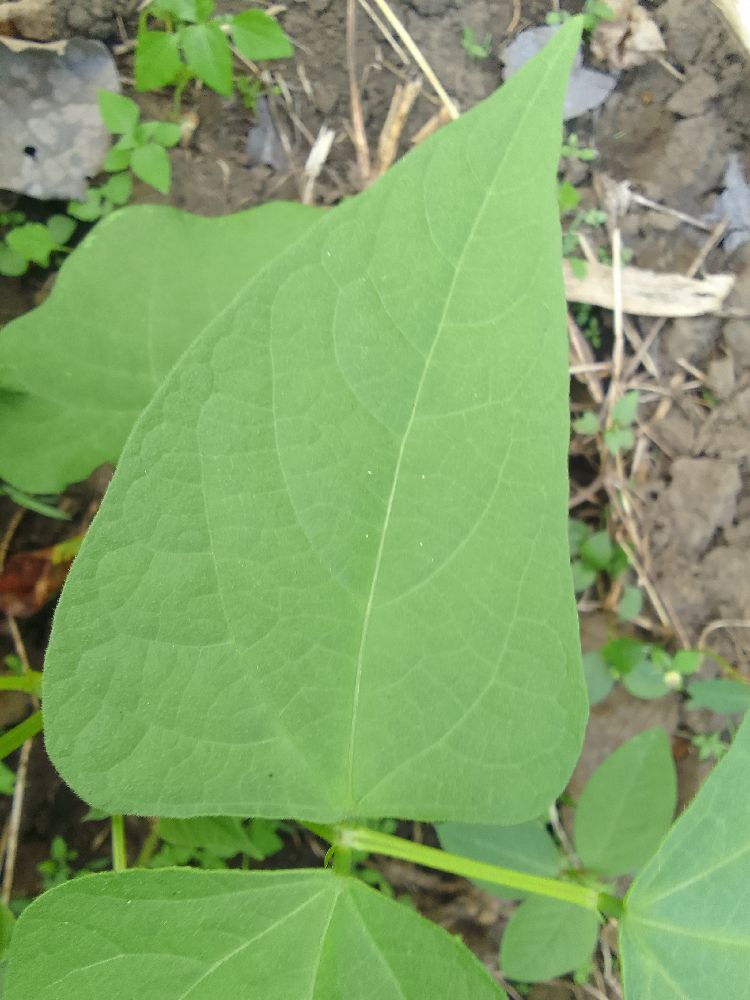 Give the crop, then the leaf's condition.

common bean, healthy
